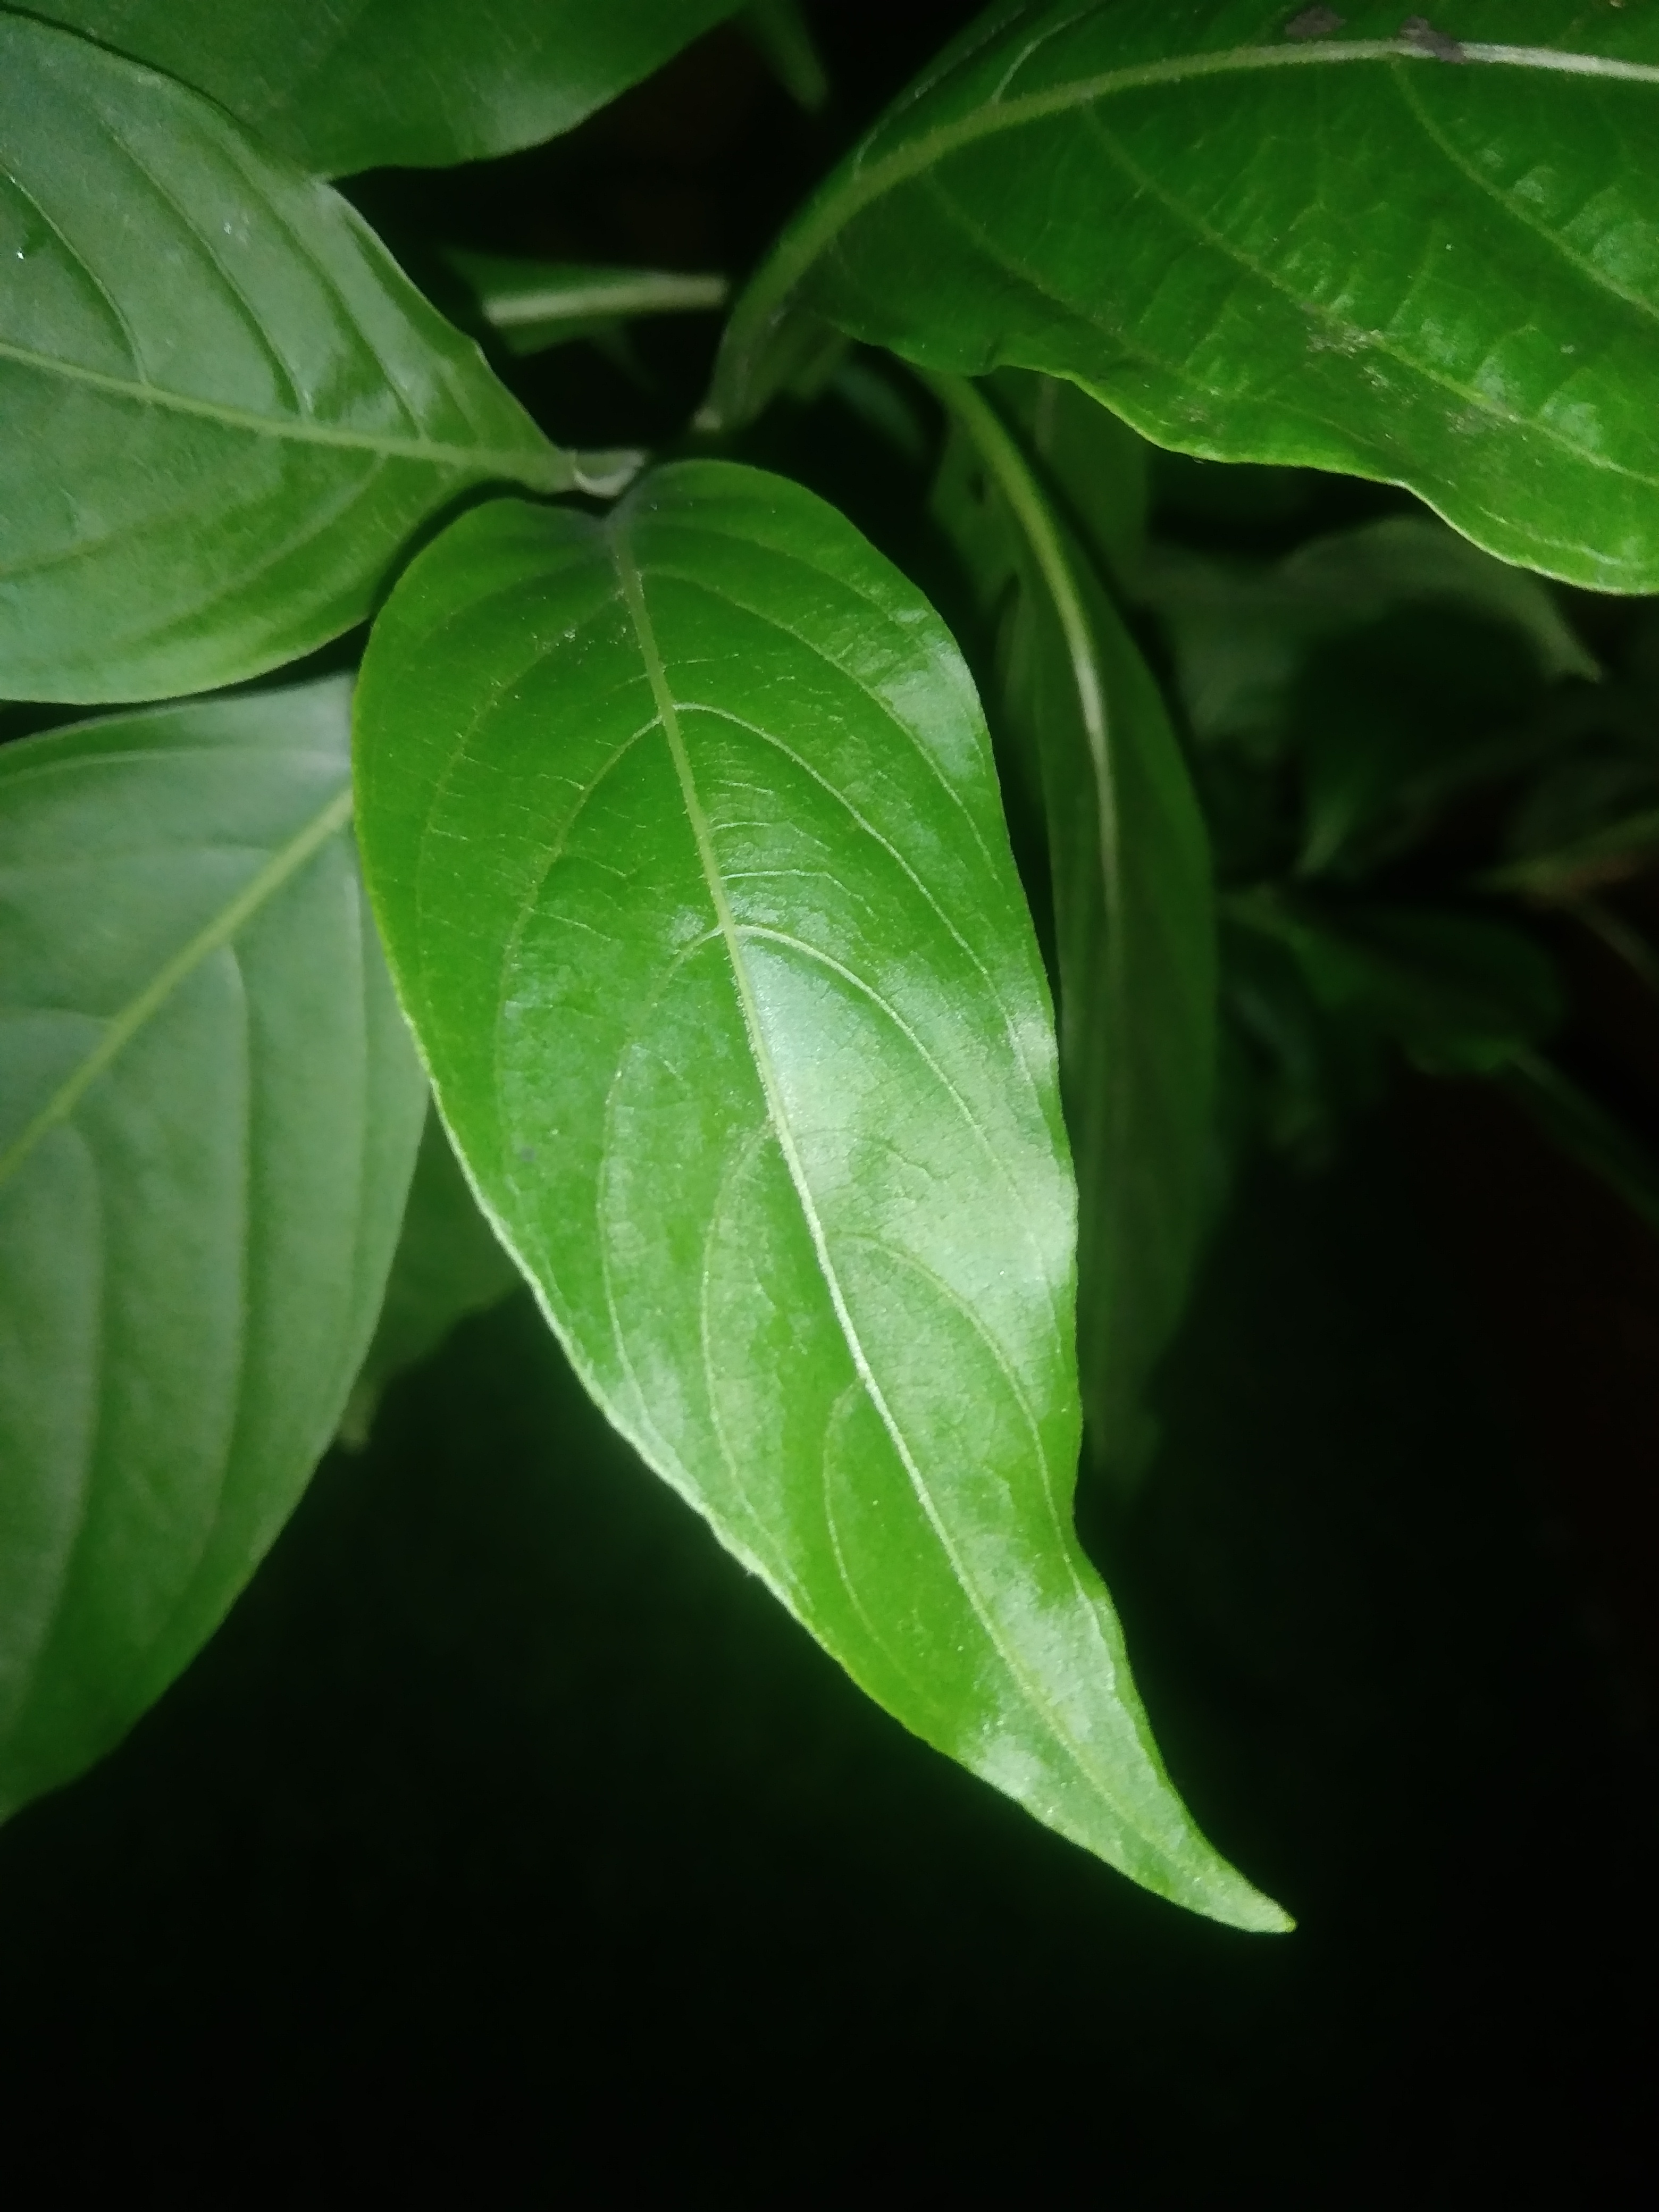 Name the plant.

vasaka
